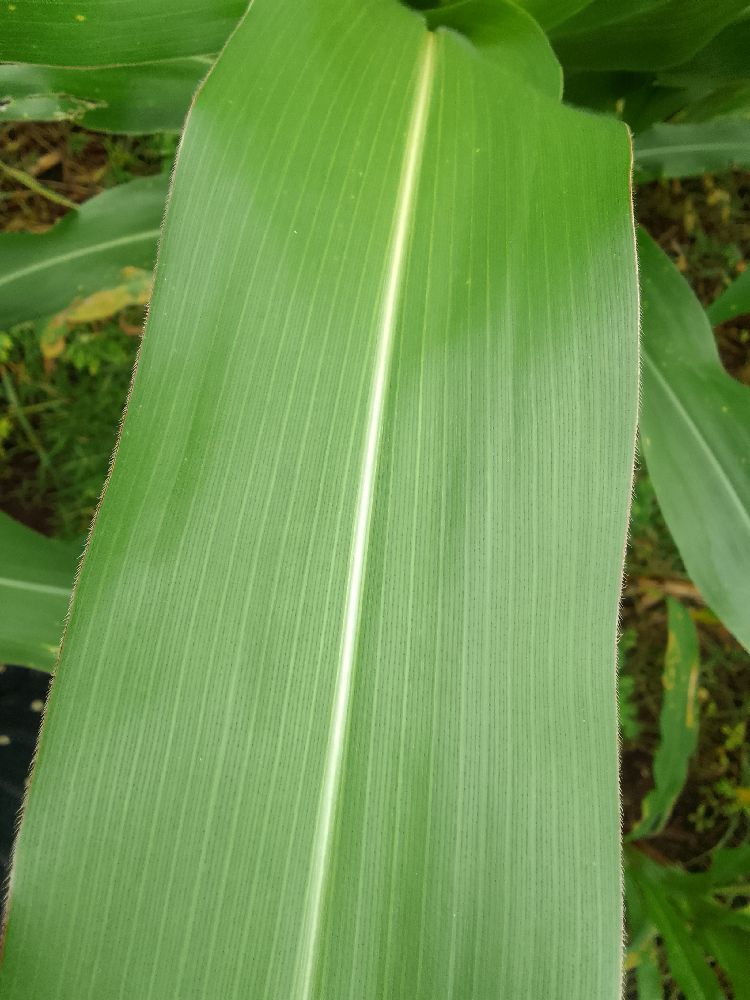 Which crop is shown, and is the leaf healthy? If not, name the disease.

maize, healthy
